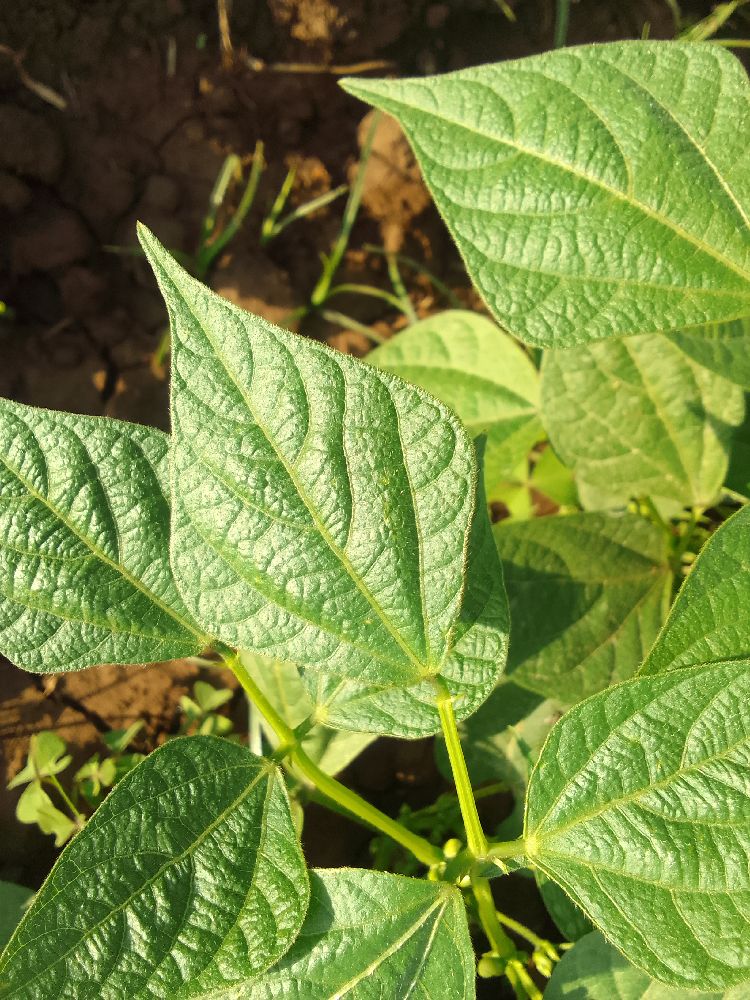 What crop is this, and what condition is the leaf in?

common bean, healthy
